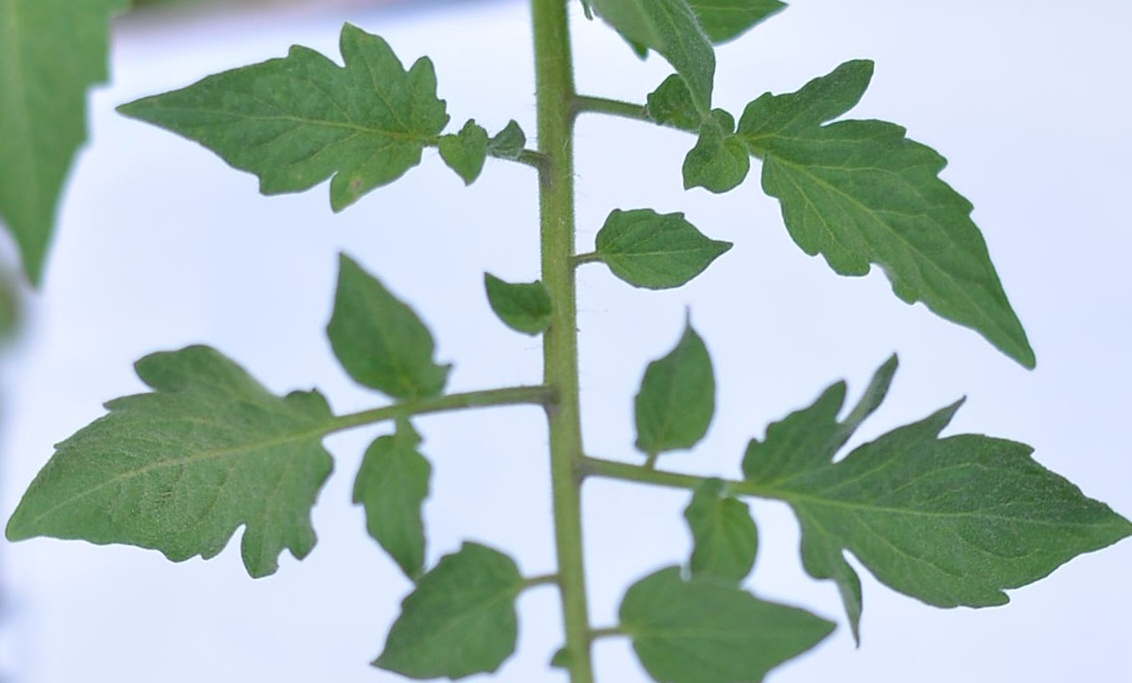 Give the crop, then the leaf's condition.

tomato, healthy
